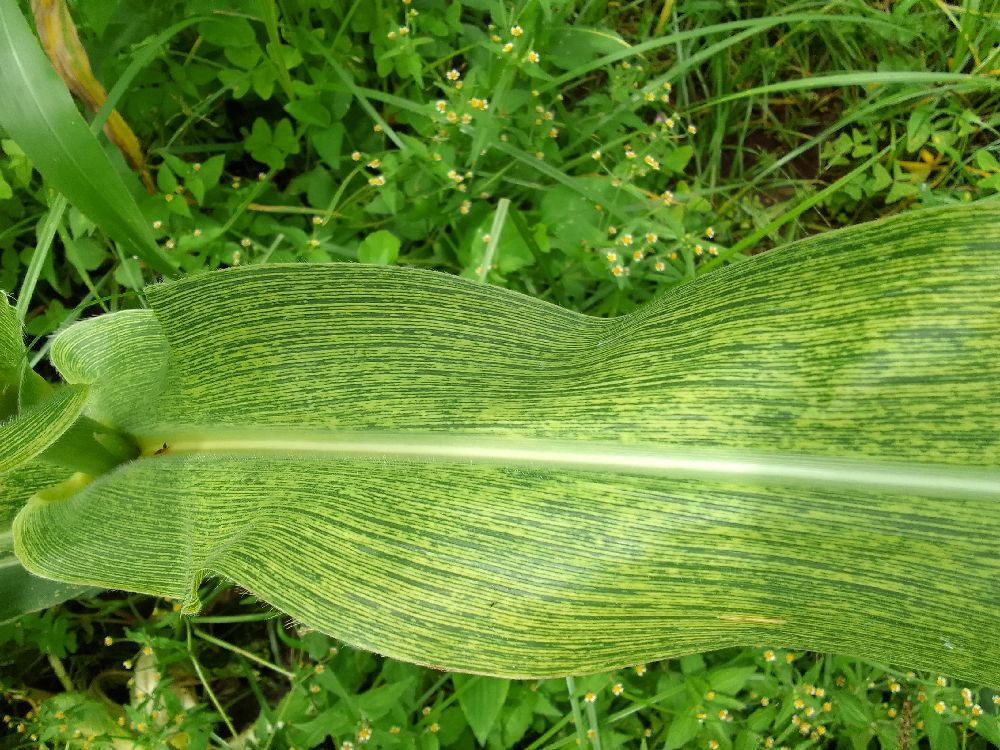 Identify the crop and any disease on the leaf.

maize, maize streak virus
